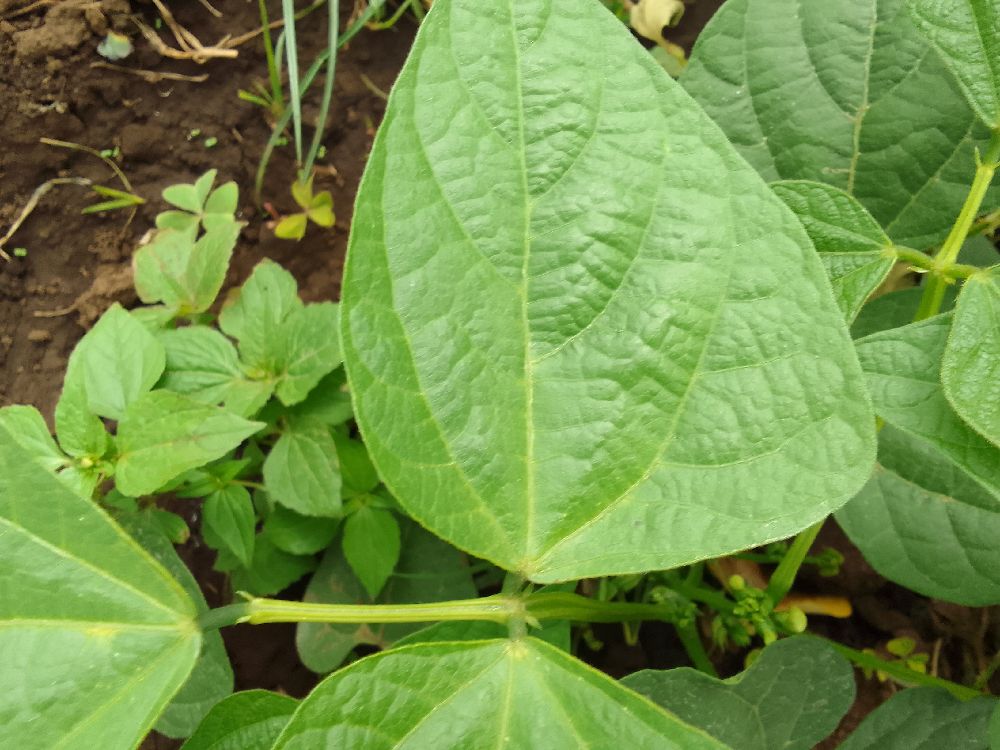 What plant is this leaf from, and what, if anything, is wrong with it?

common bean, healthy
